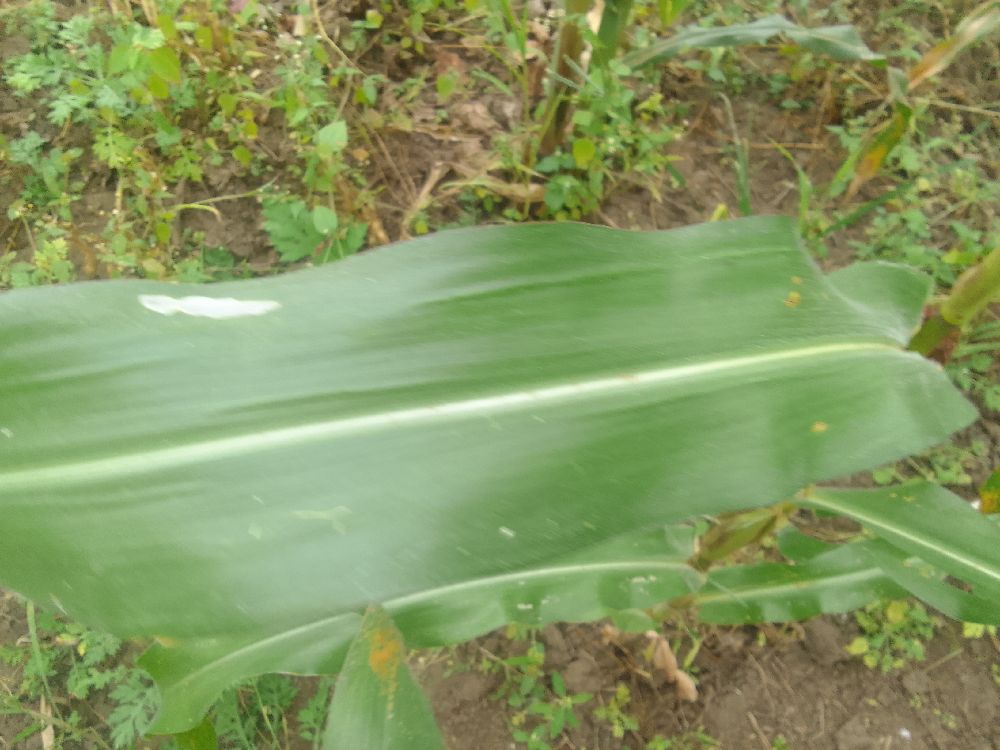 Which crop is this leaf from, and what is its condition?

maize, healthy
